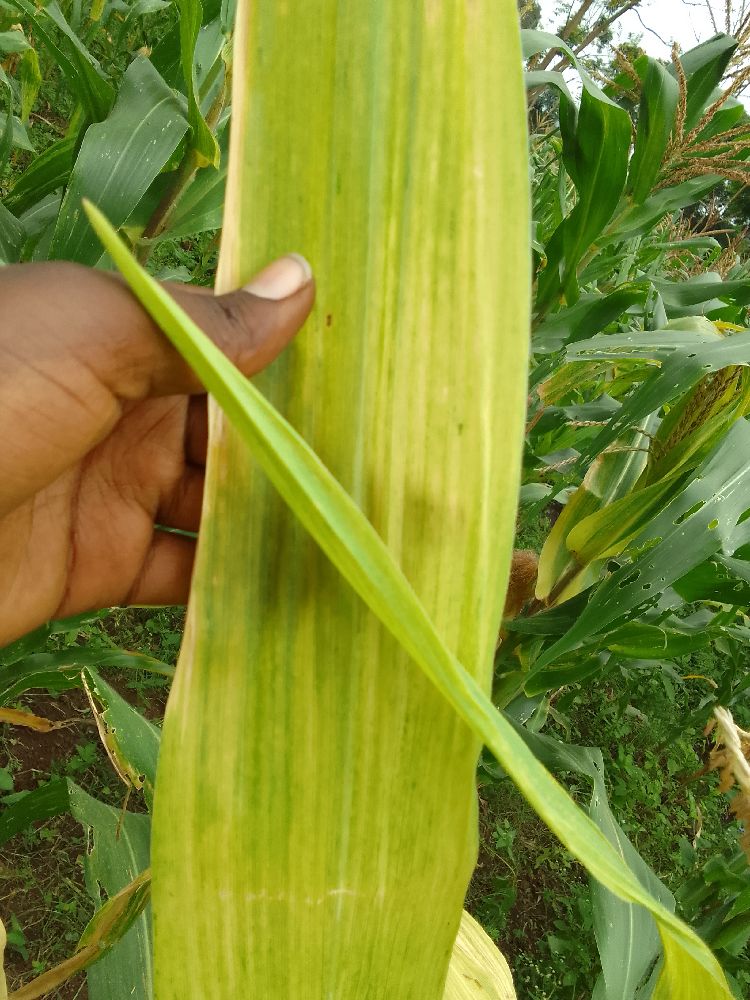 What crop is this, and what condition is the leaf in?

maize, maize lethal necrosis
